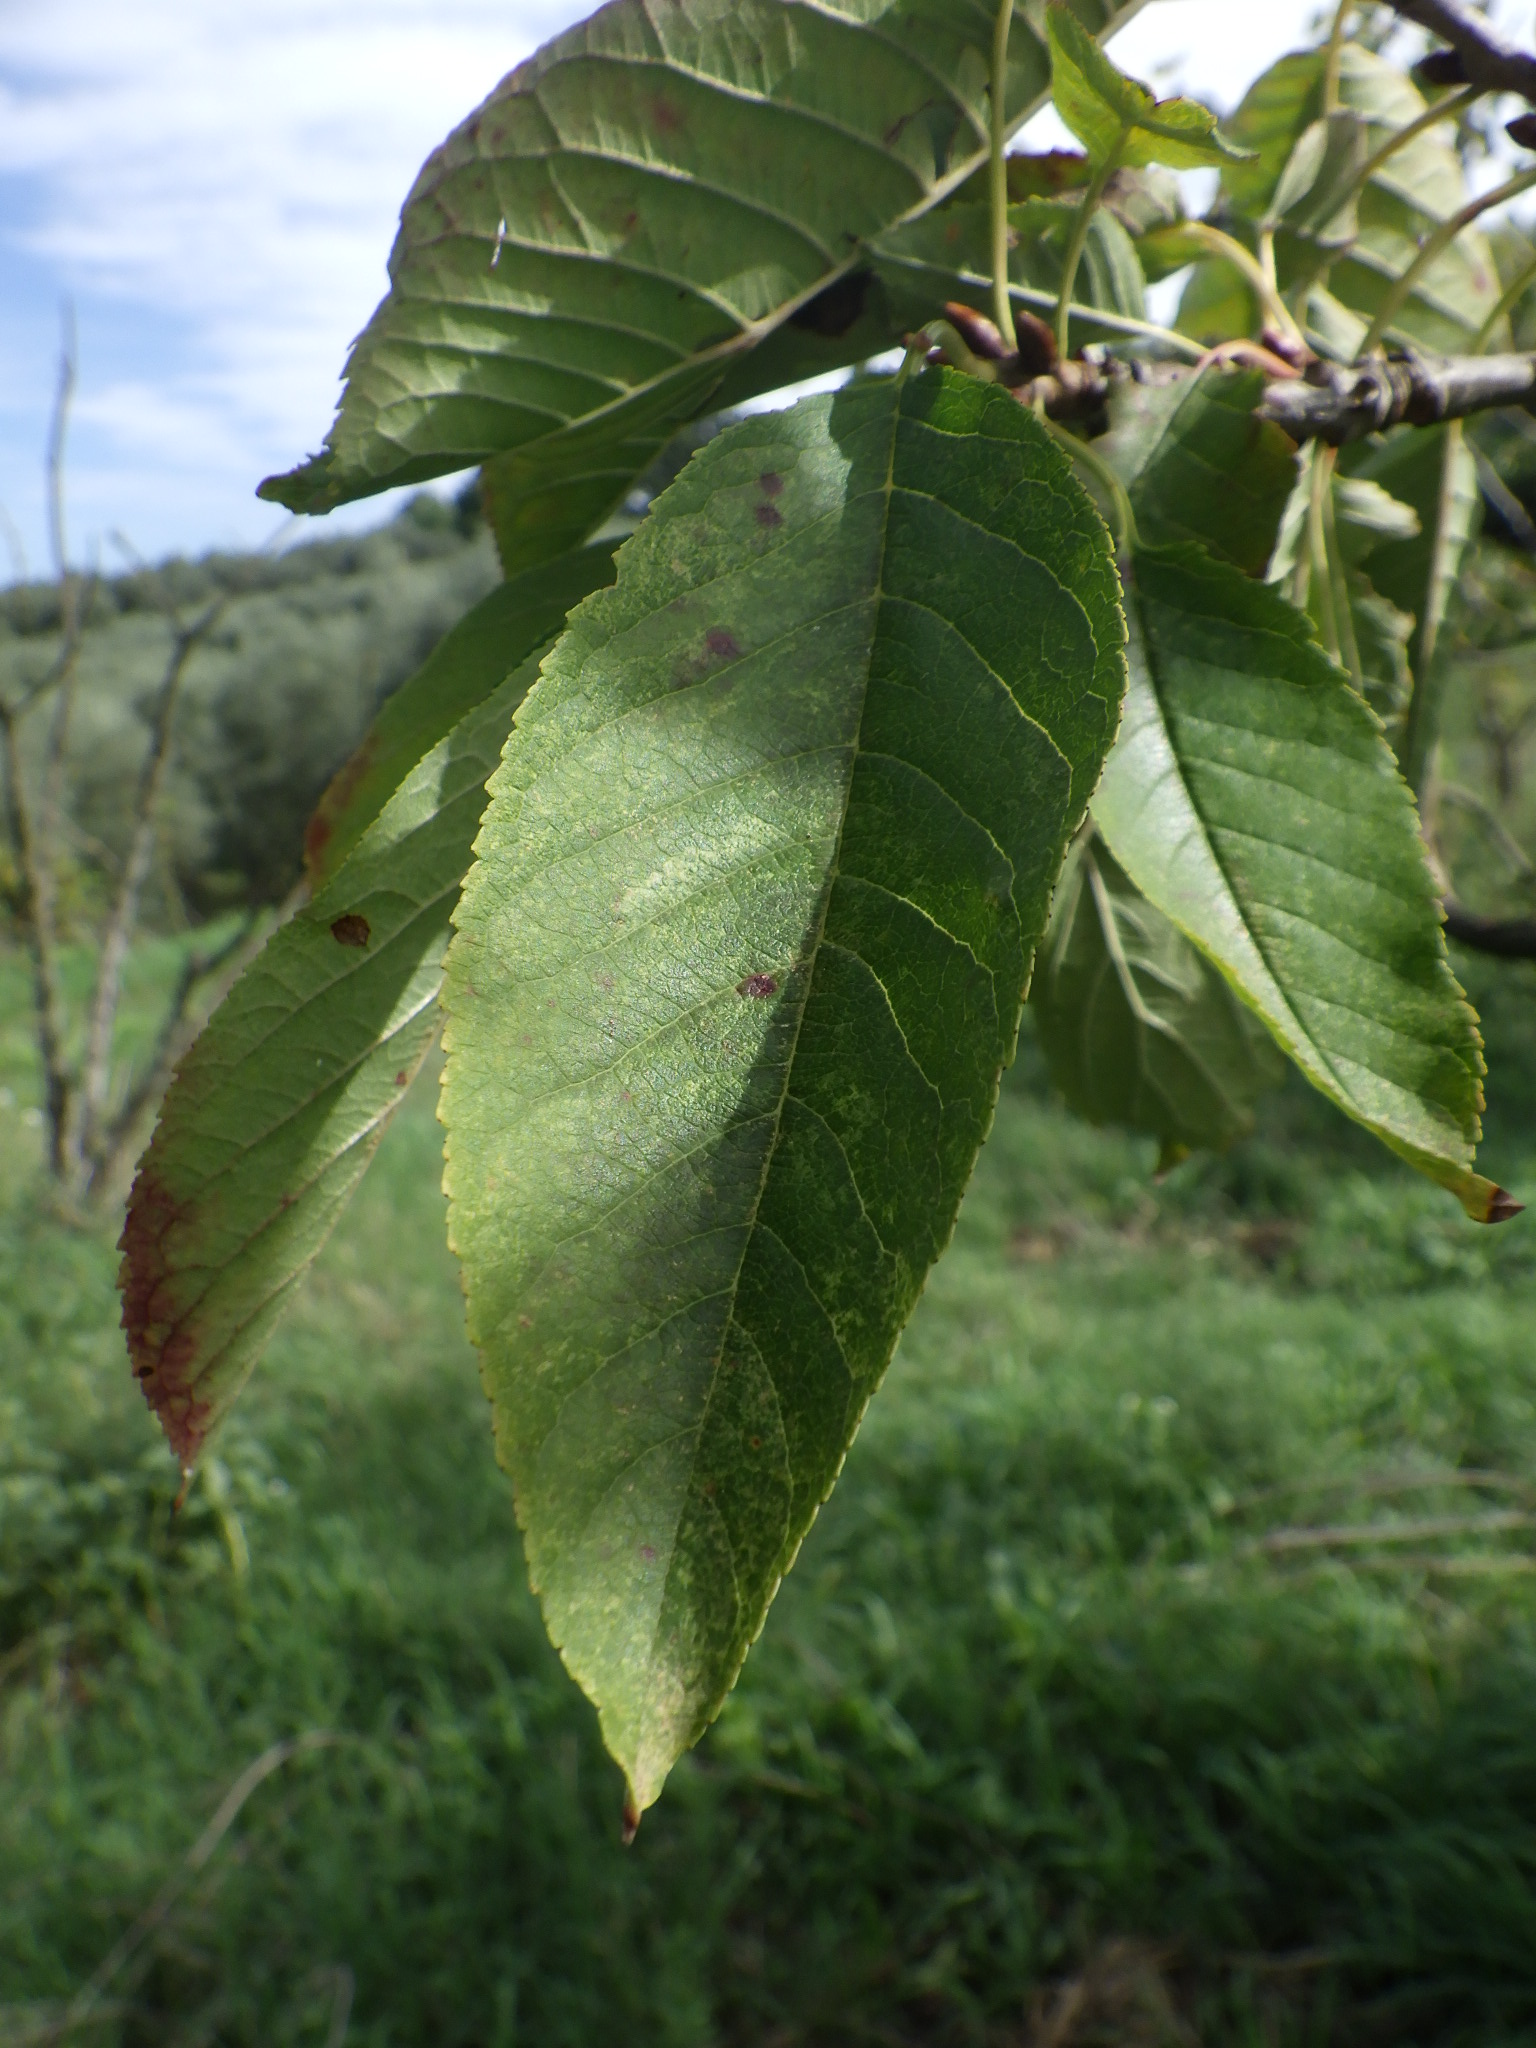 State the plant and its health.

cherry, leaf spot
